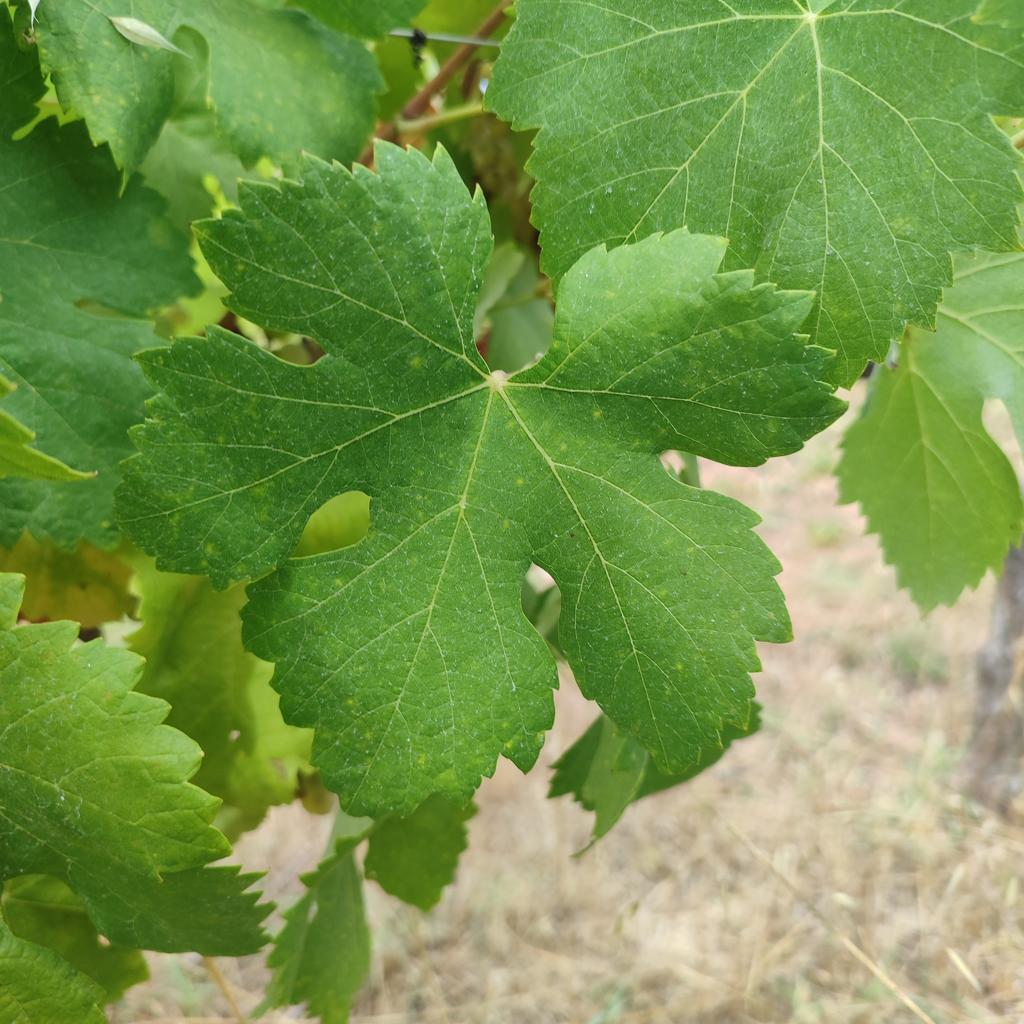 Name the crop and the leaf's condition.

grapevine, healthy
